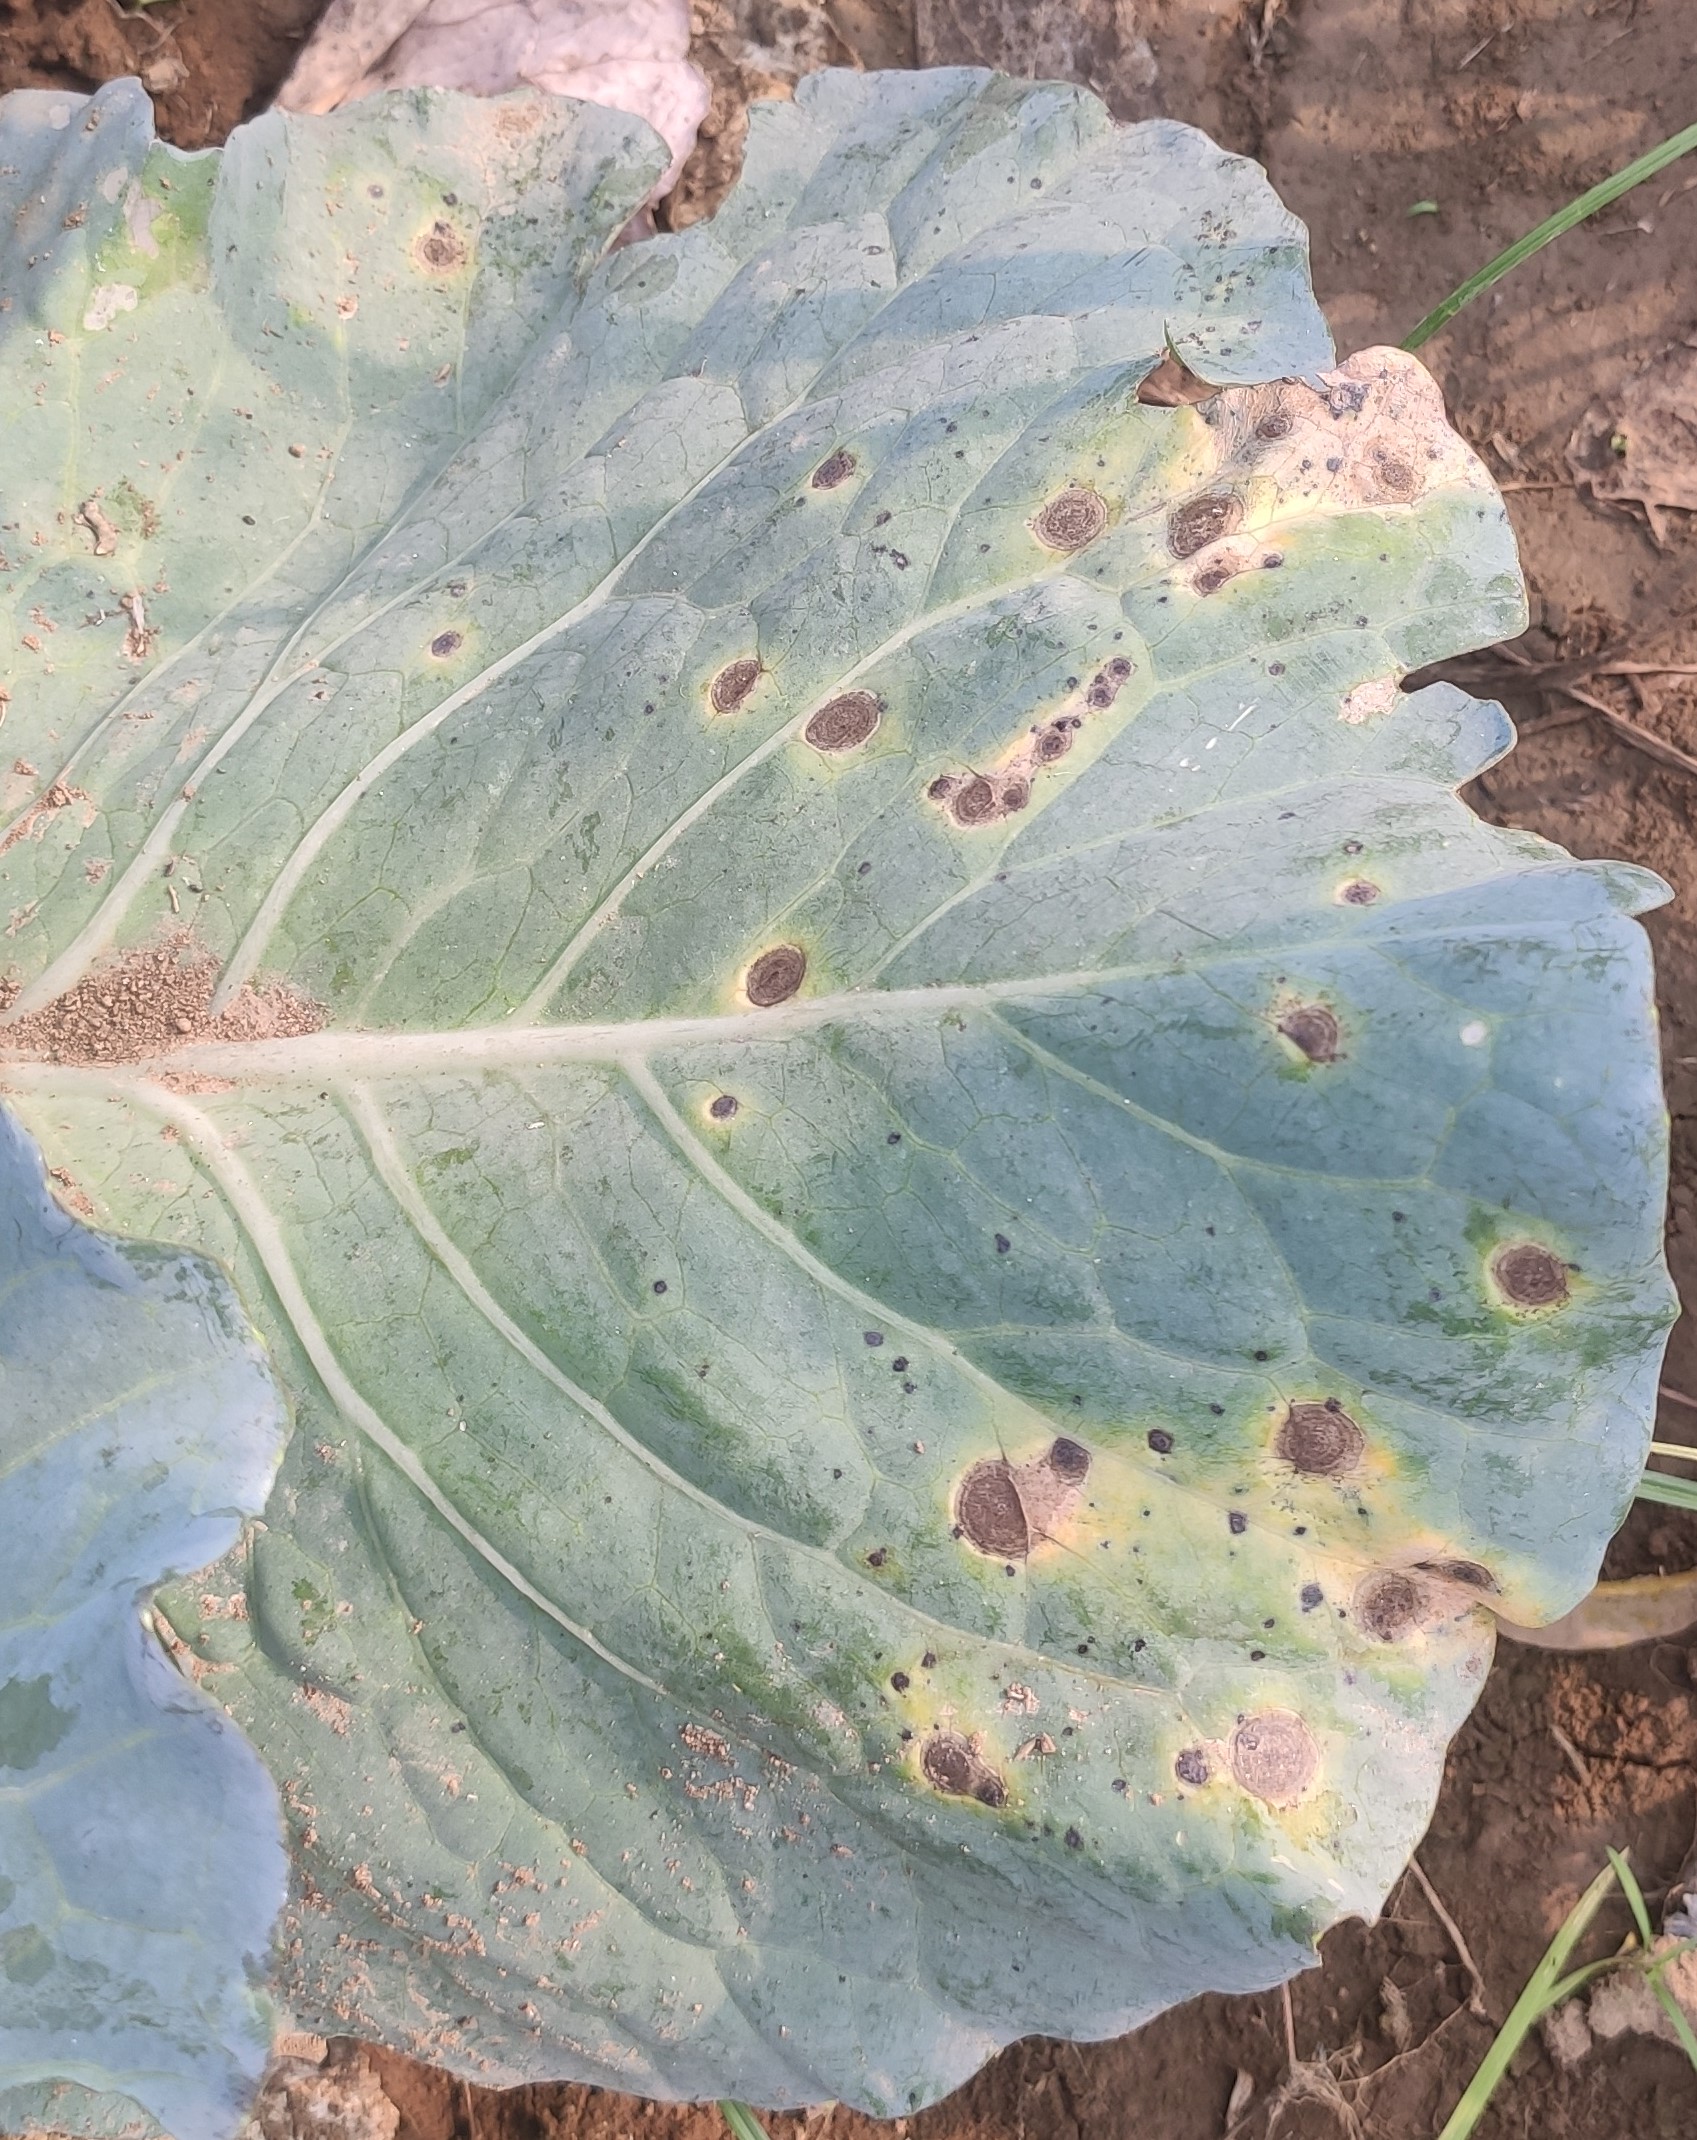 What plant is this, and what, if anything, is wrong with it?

cabbage, alternaria
